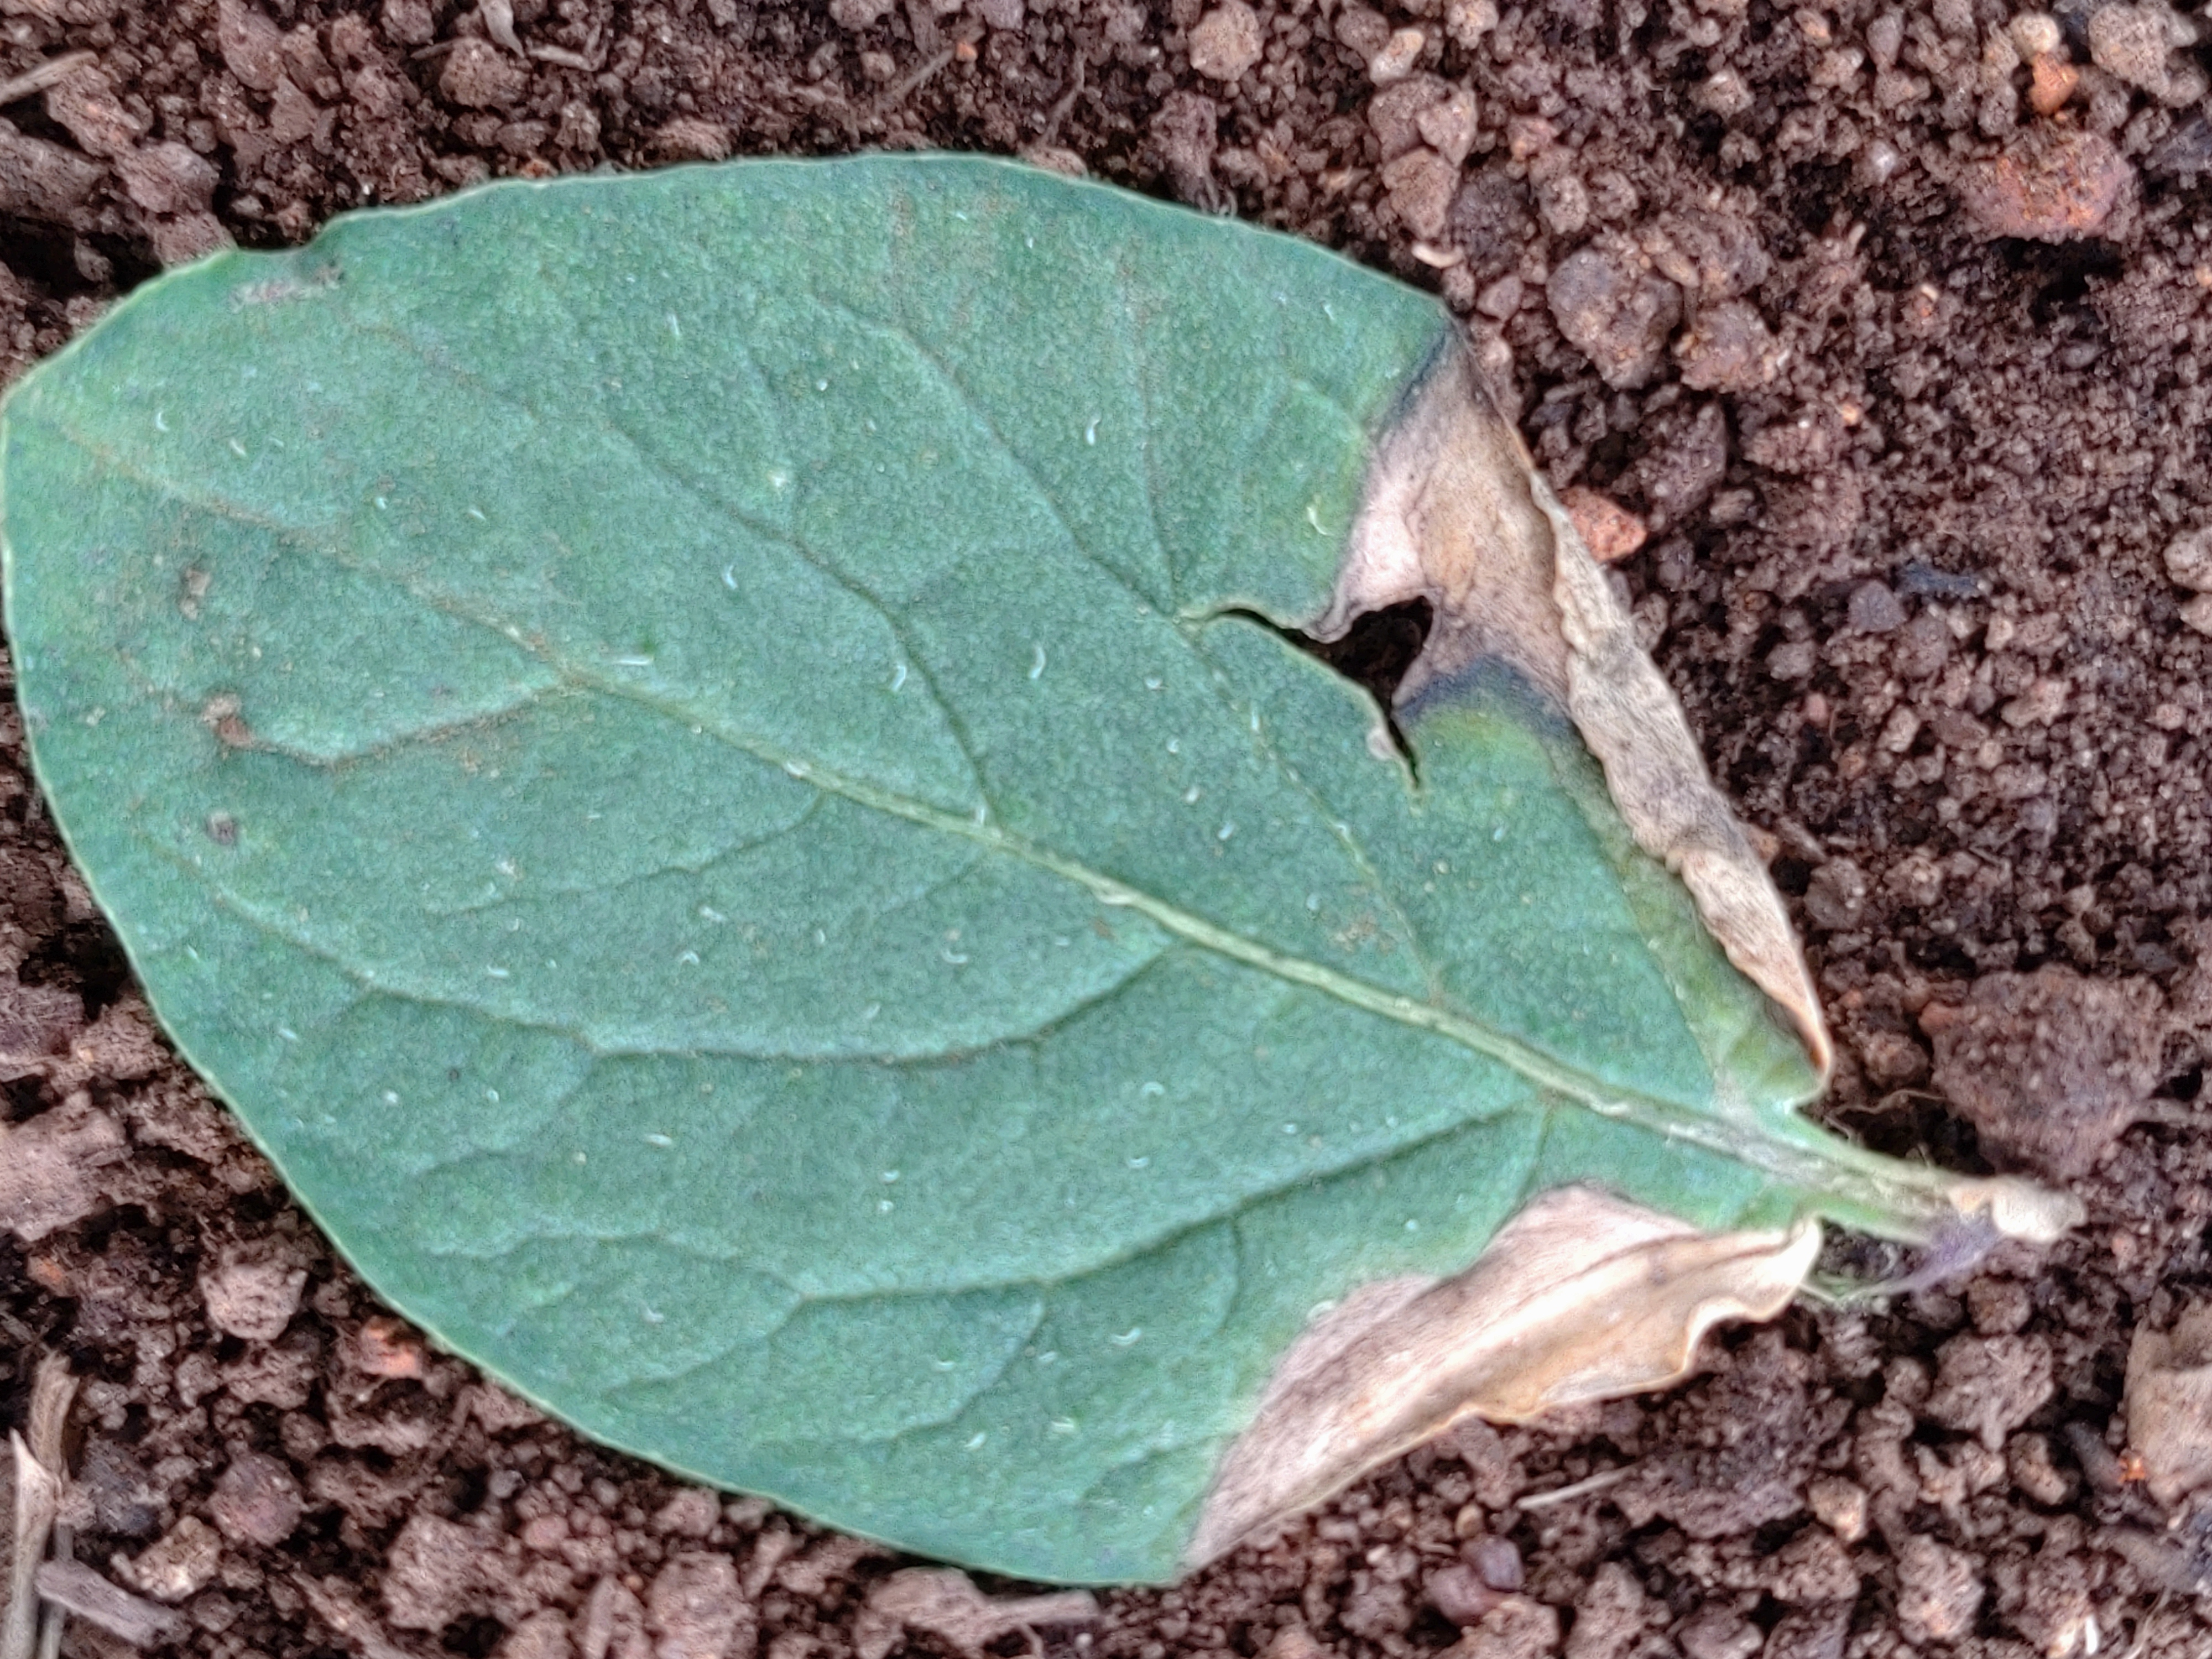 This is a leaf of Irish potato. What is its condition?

early blight
